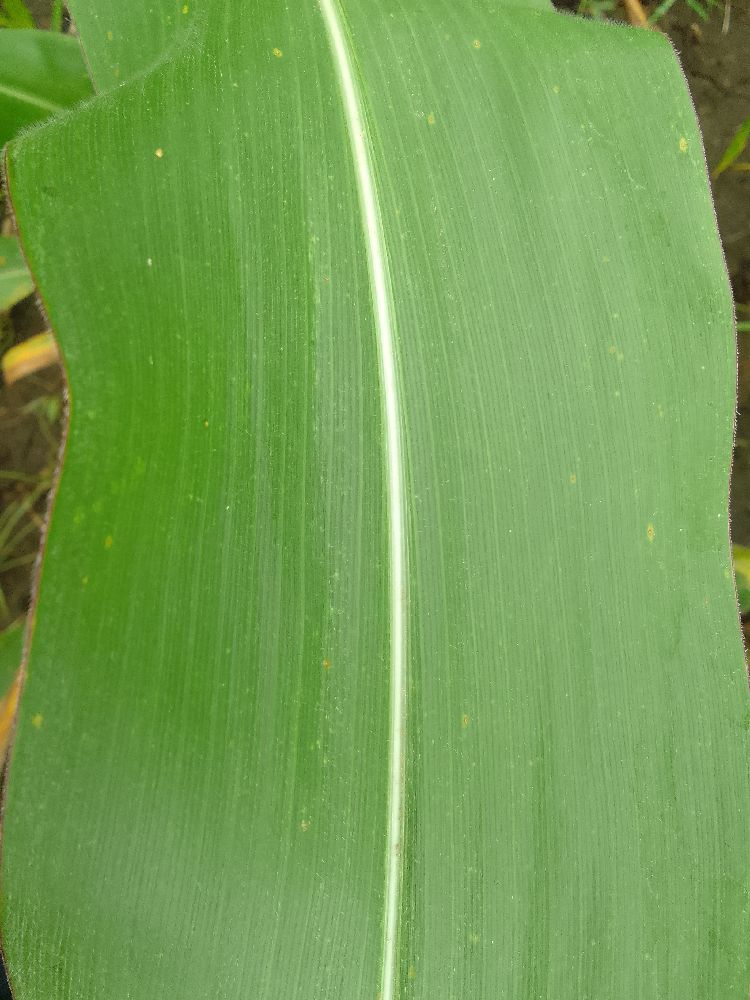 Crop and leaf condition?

maize, healthy
